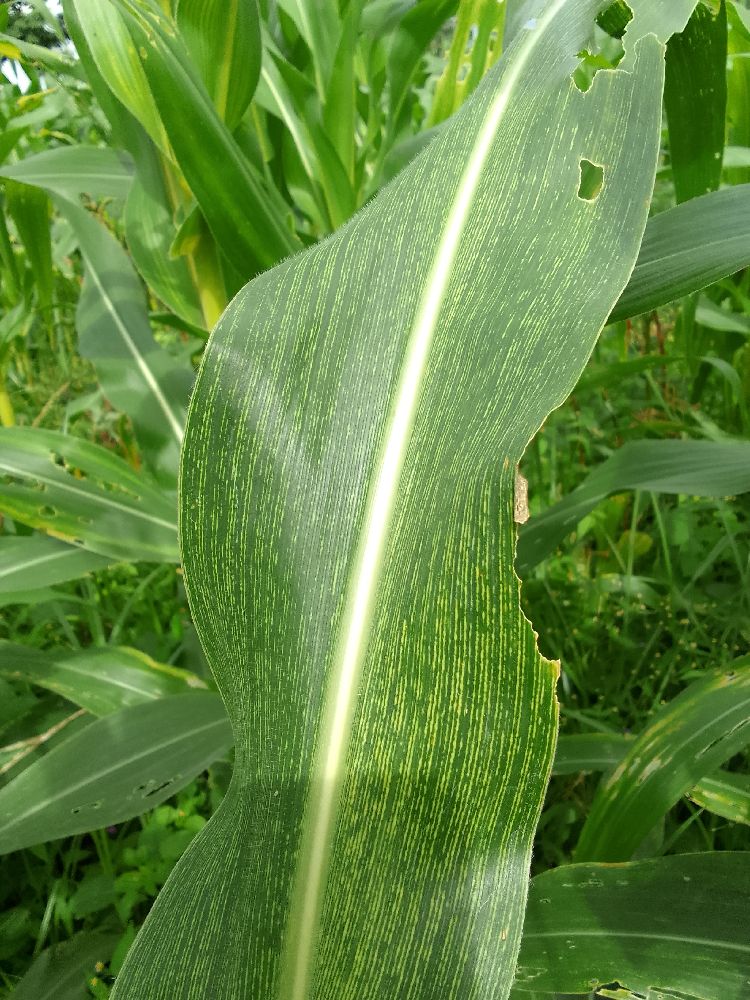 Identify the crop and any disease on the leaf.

maize, maize streak virus
